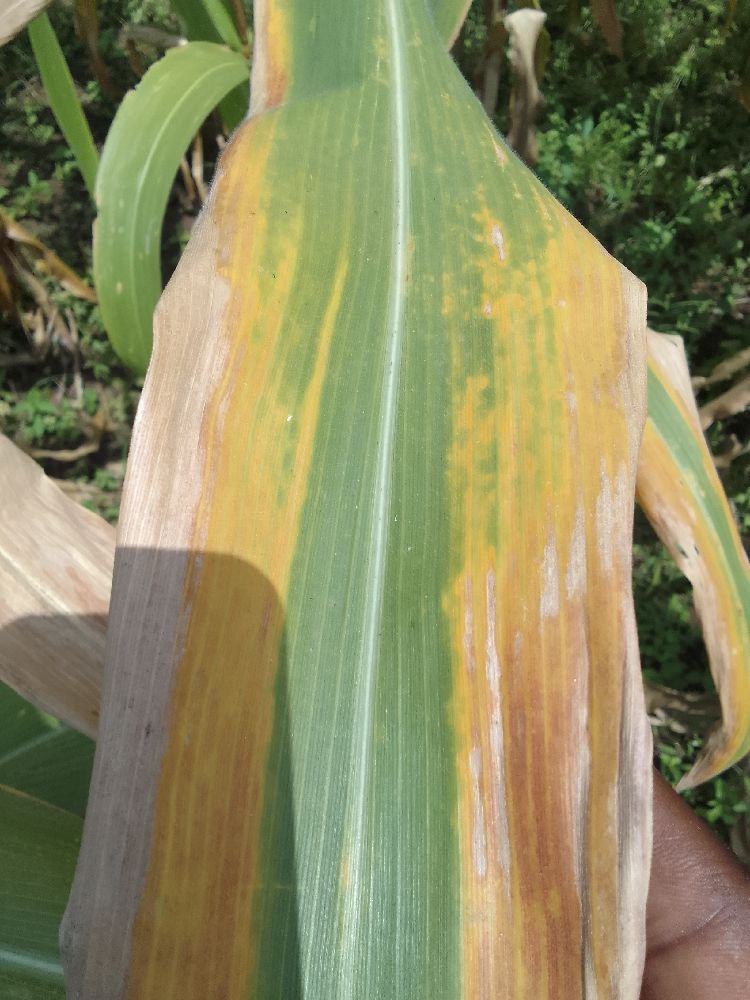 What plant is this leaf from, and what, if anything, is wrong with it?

maize, maize lethal necrosis
